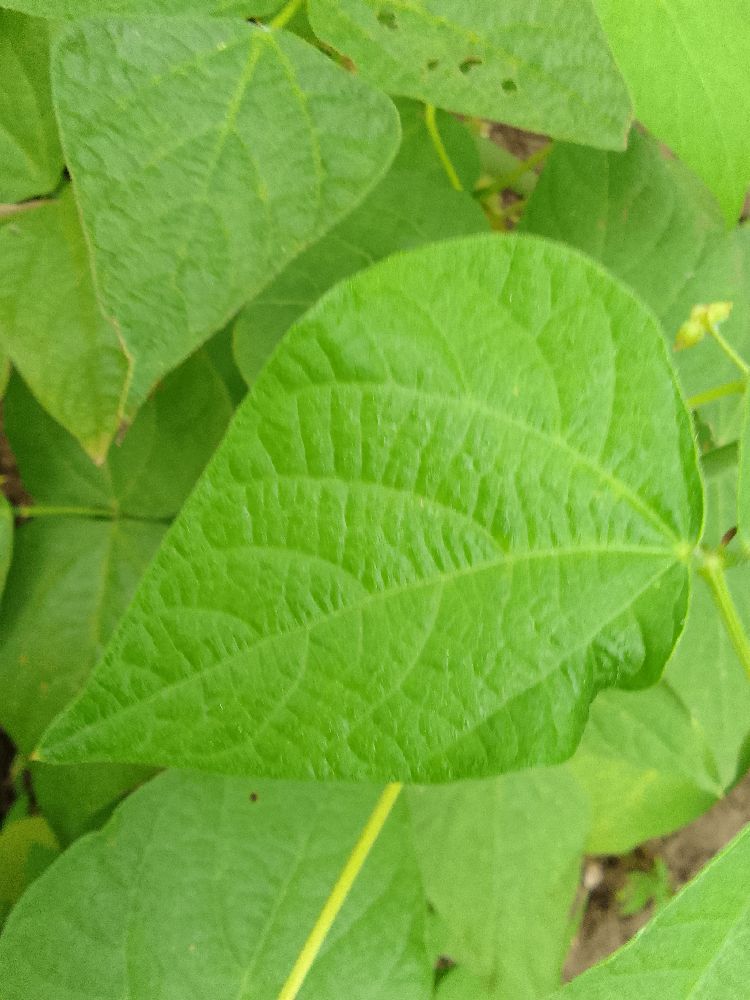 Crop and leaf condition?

common bean, healthy
